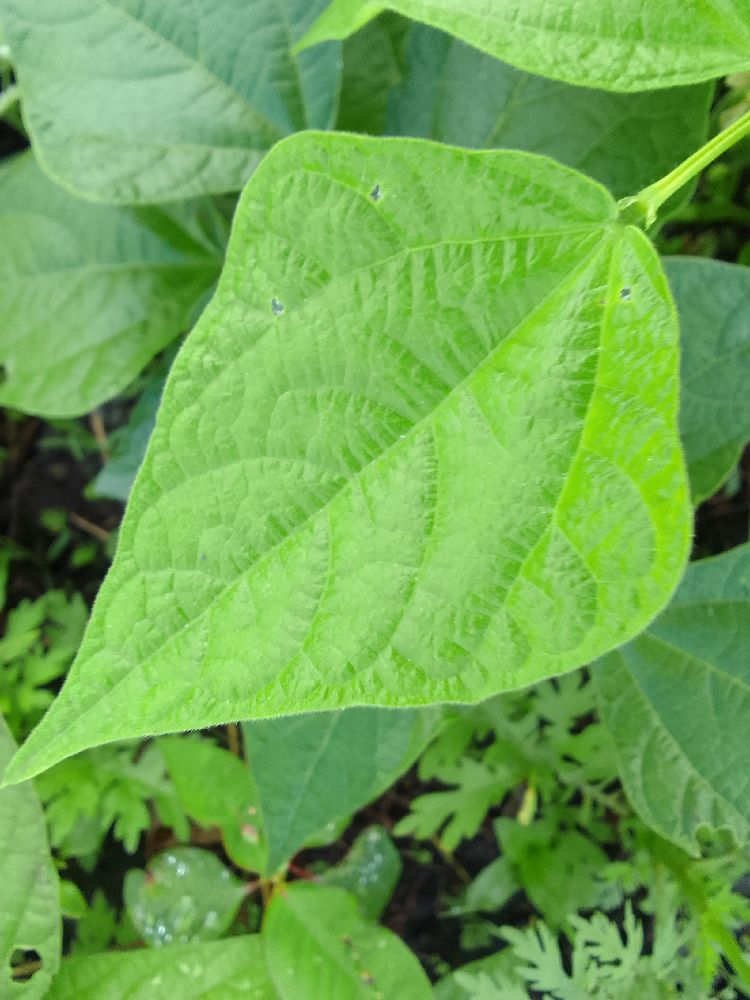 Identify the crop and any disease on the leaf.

common bean, healthy
